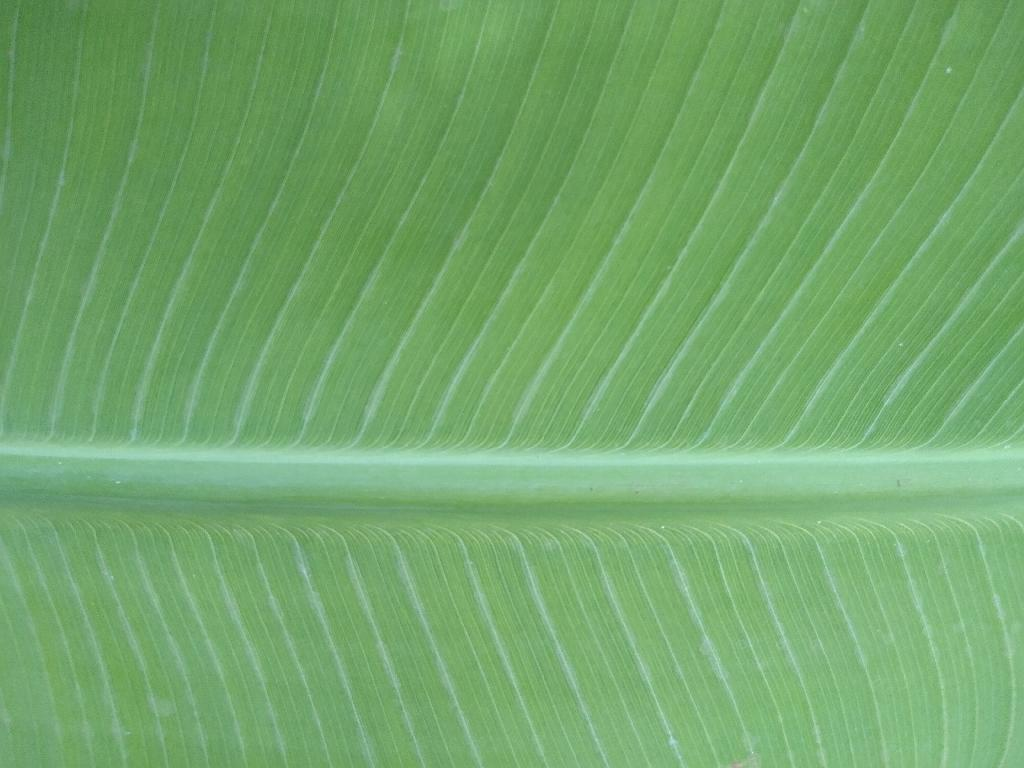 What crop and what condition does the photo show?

banana, healthy
